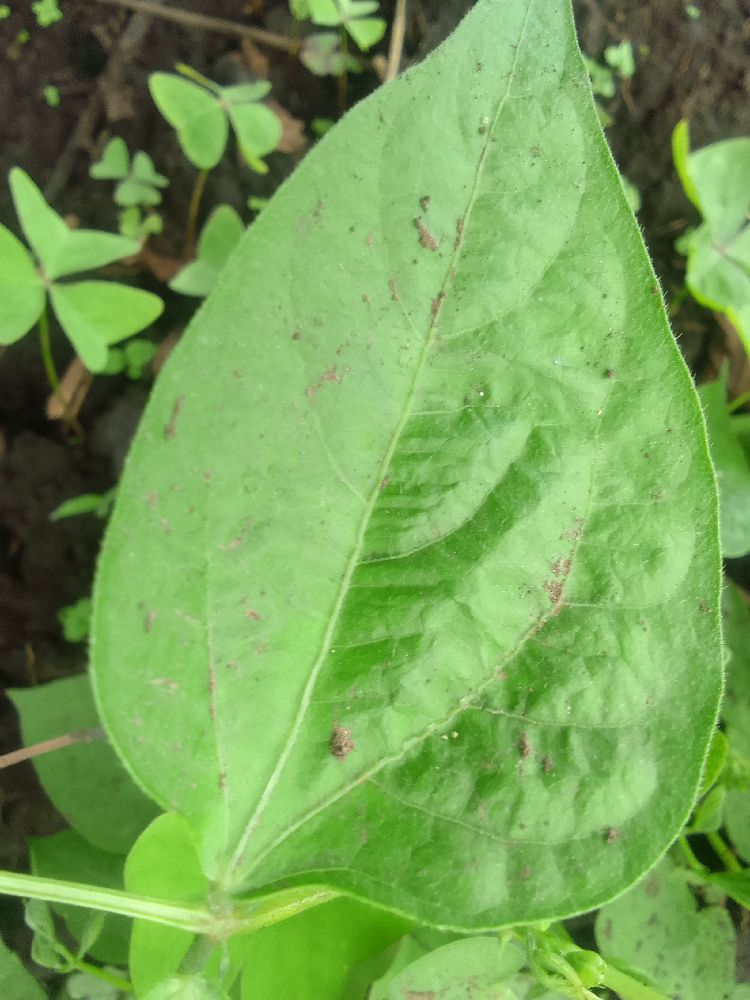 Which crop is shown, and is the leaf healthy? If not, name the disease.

common bean, healthy
